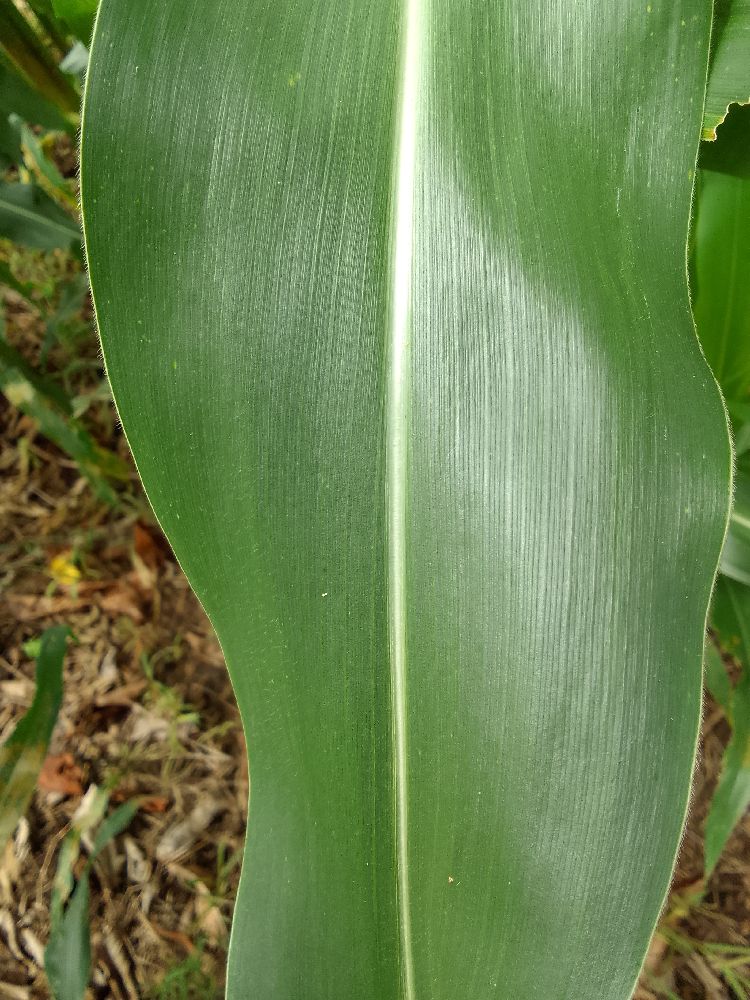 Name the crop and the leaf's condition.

maize, healthy
